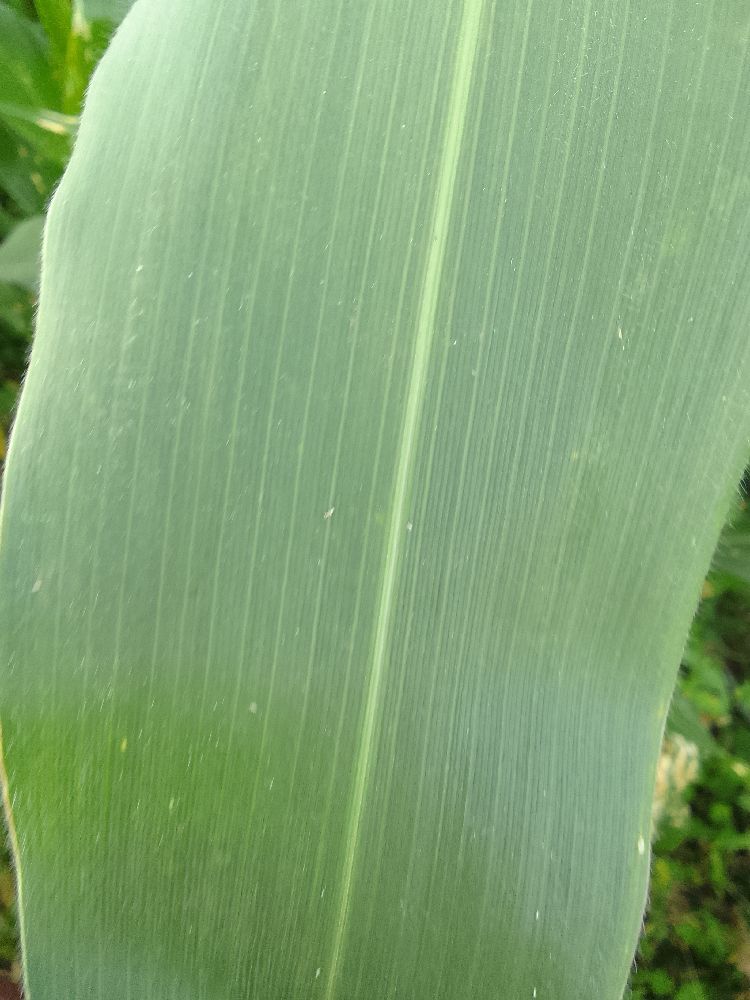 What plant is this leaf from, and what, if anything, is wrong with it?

maize, healthy
